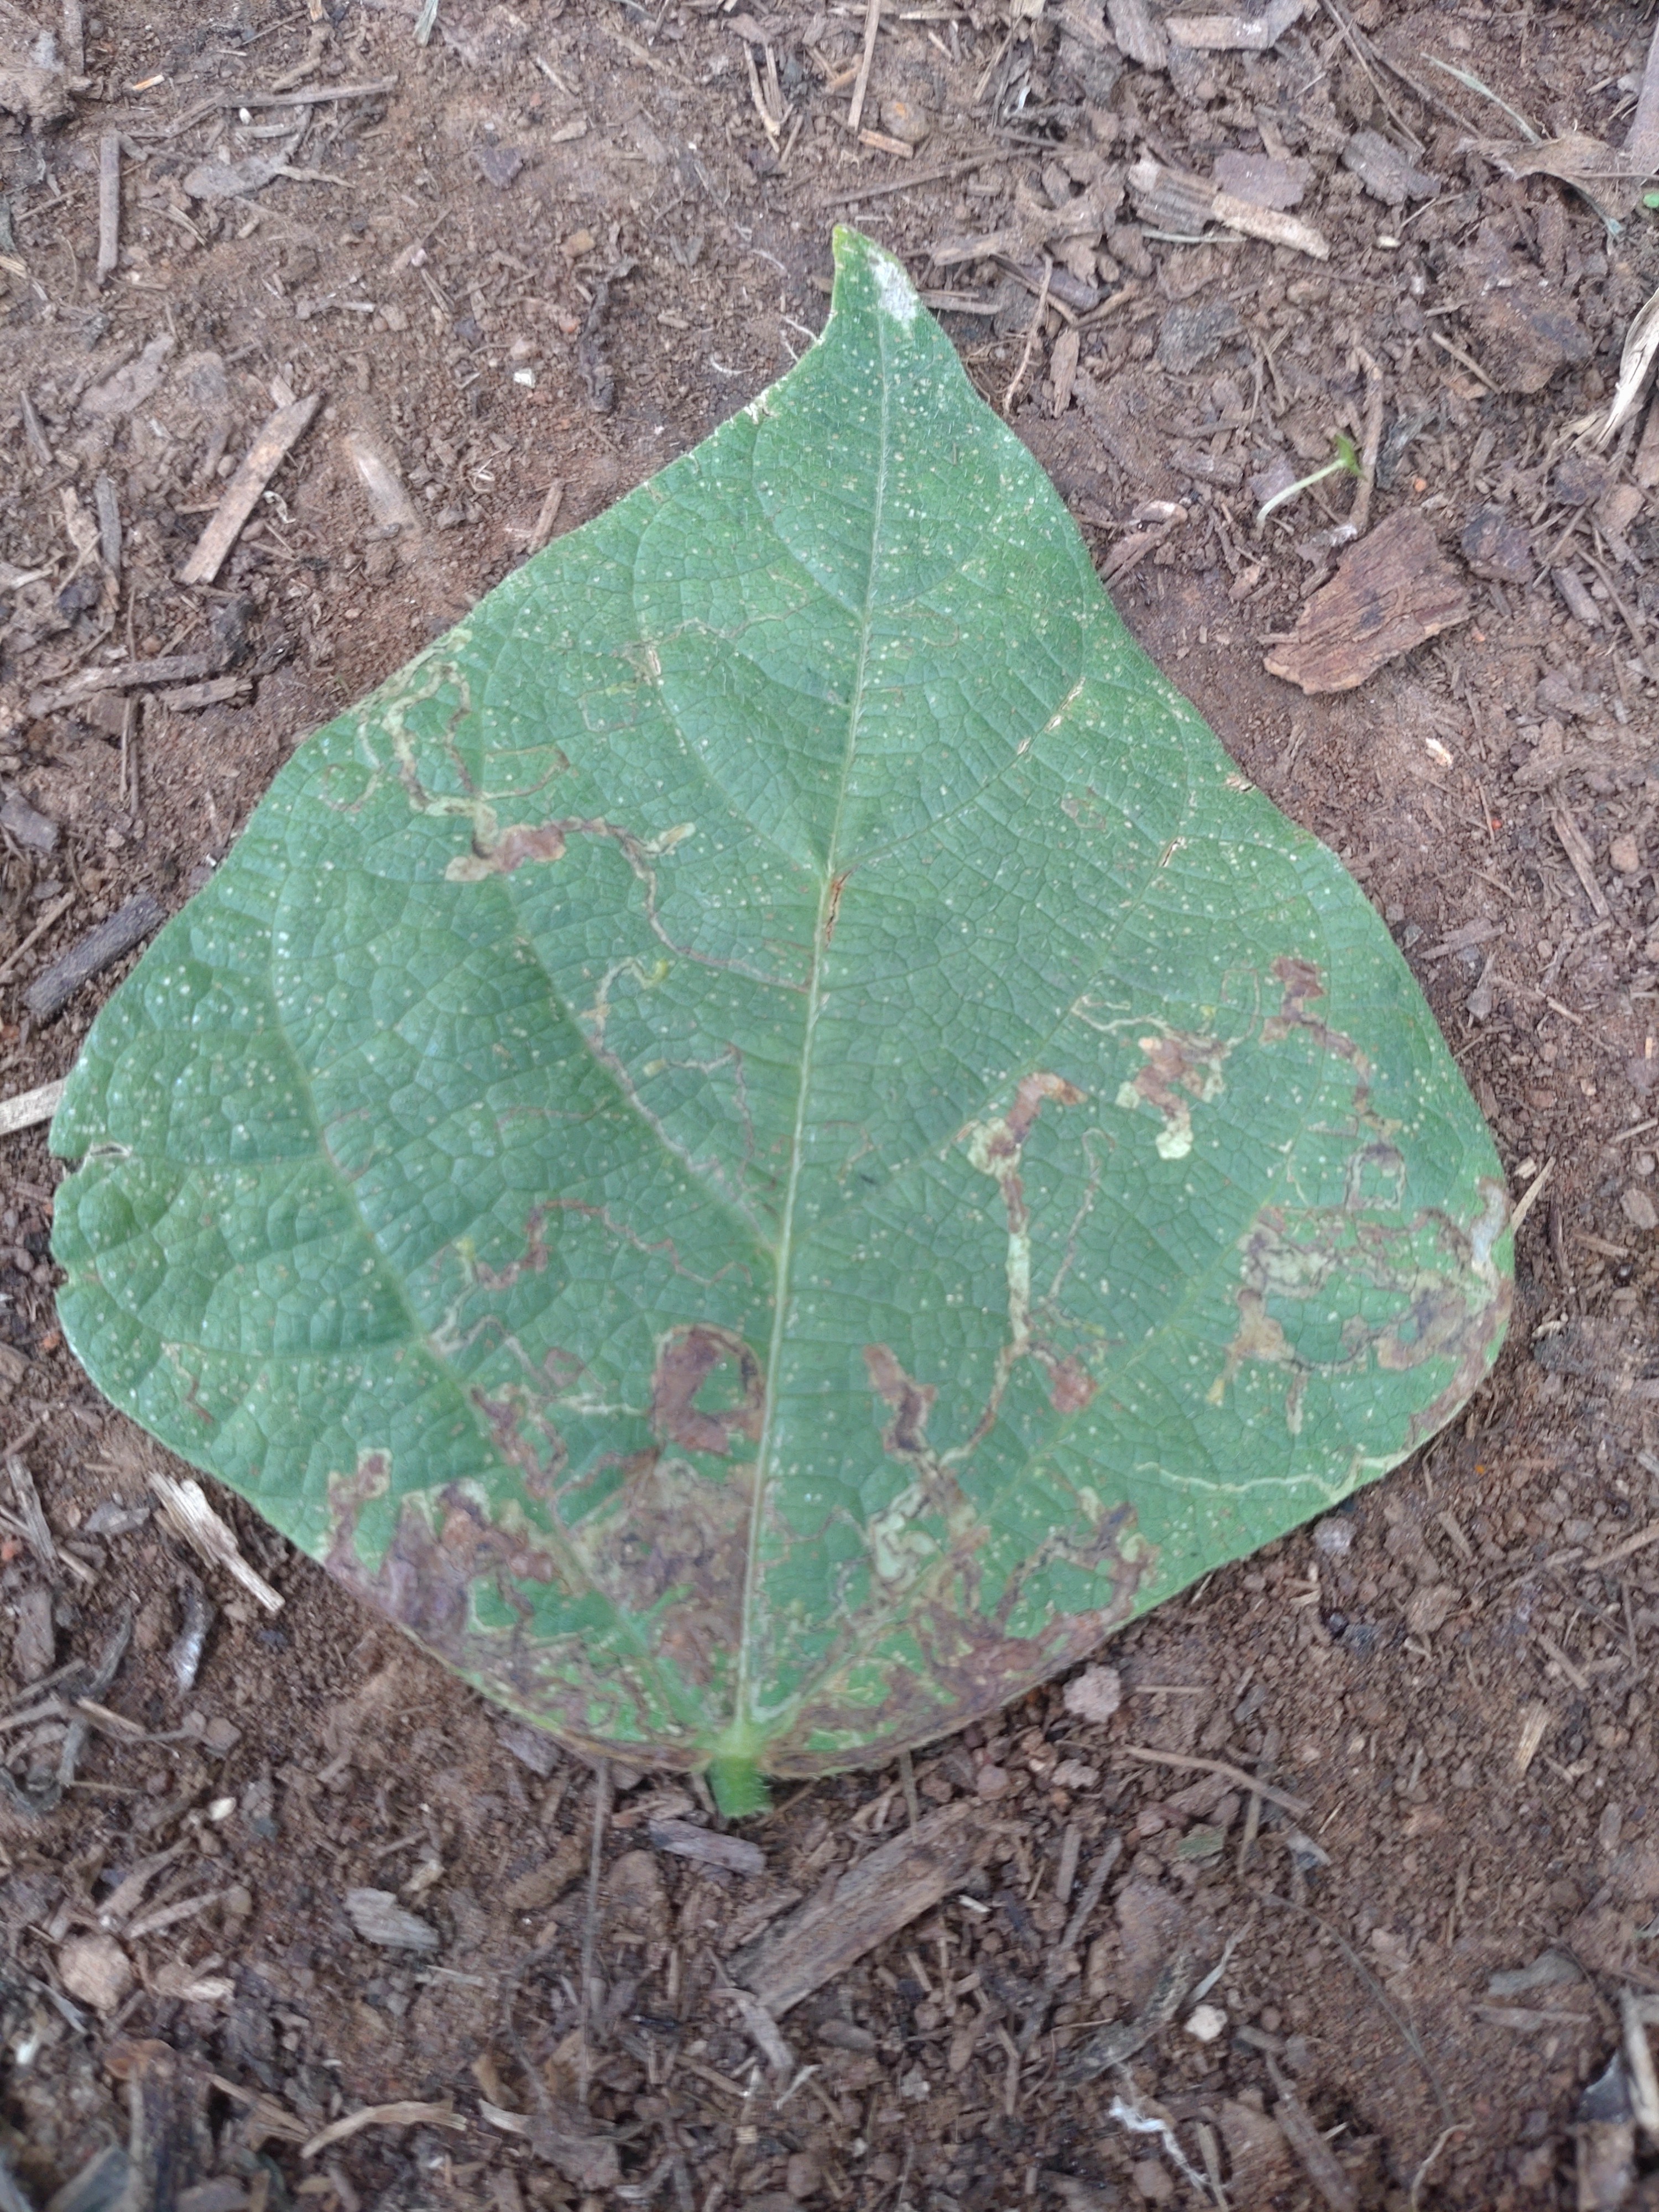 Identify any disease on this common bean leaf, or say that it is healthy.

anthracnose
